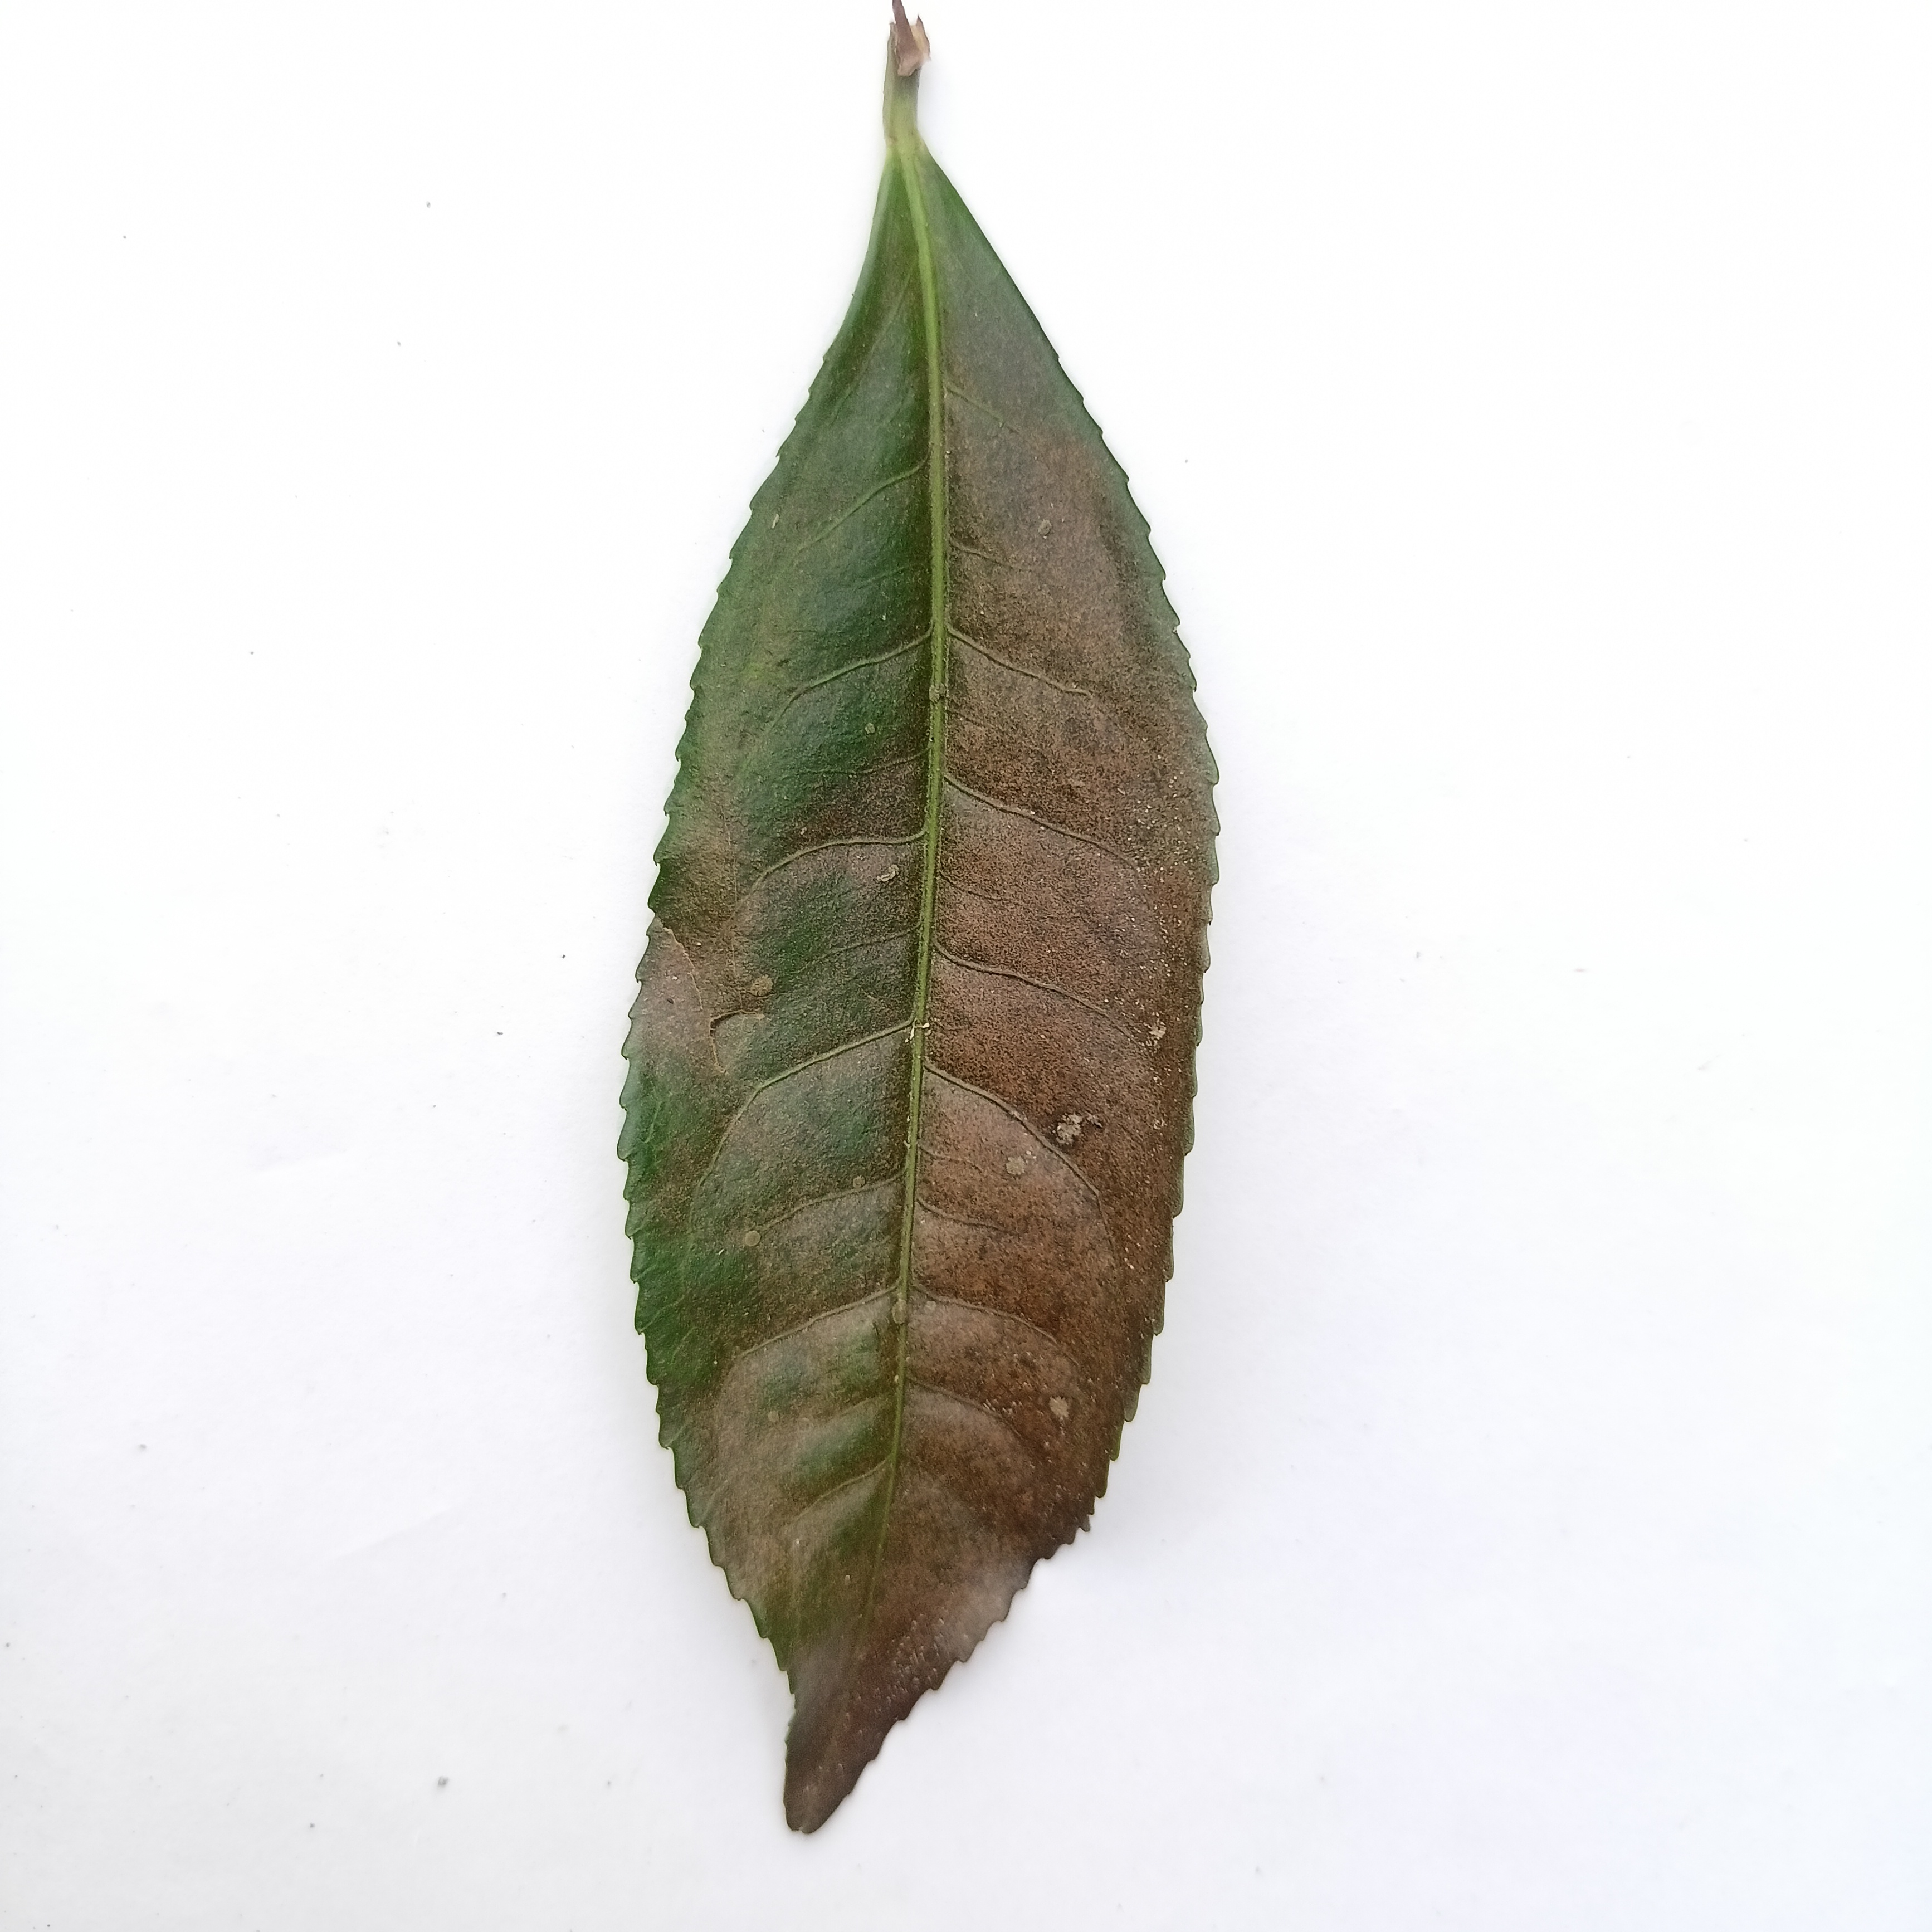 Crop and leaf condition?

tea, red rust
